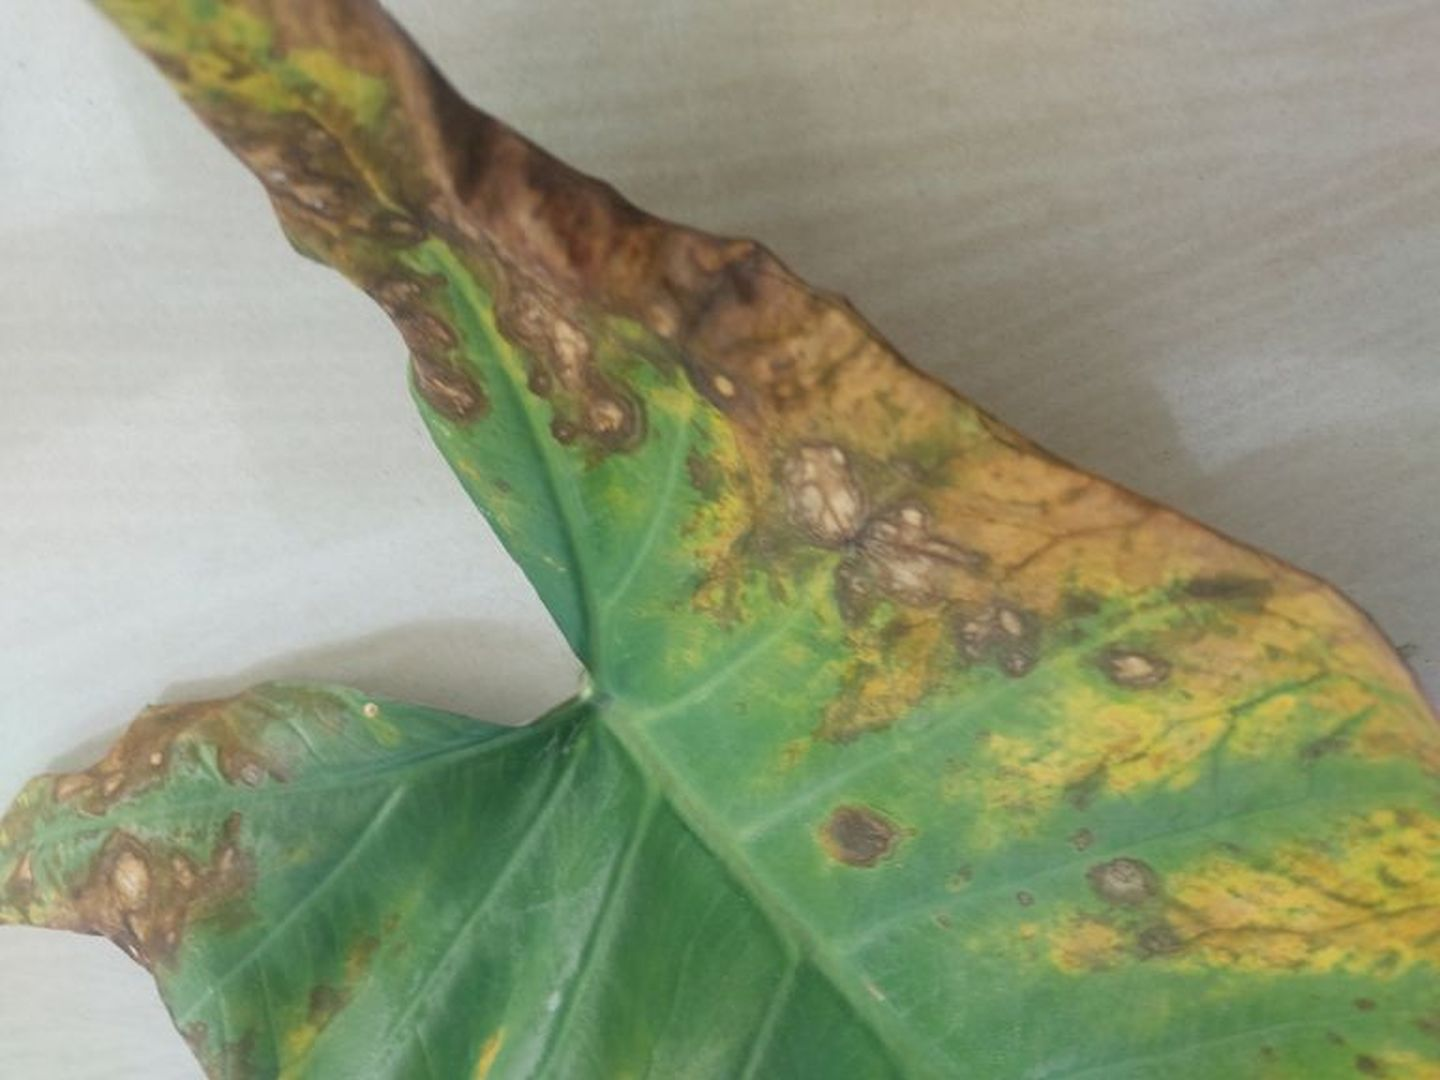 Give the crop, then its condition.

taro, leaf blight
